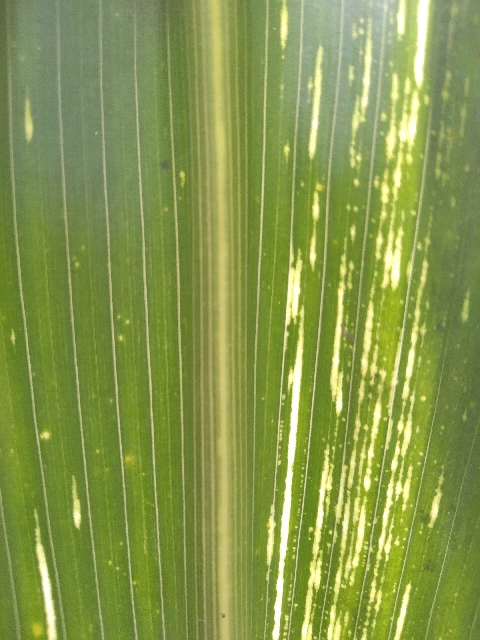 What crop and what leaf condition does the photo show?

maize, maize streak virus
